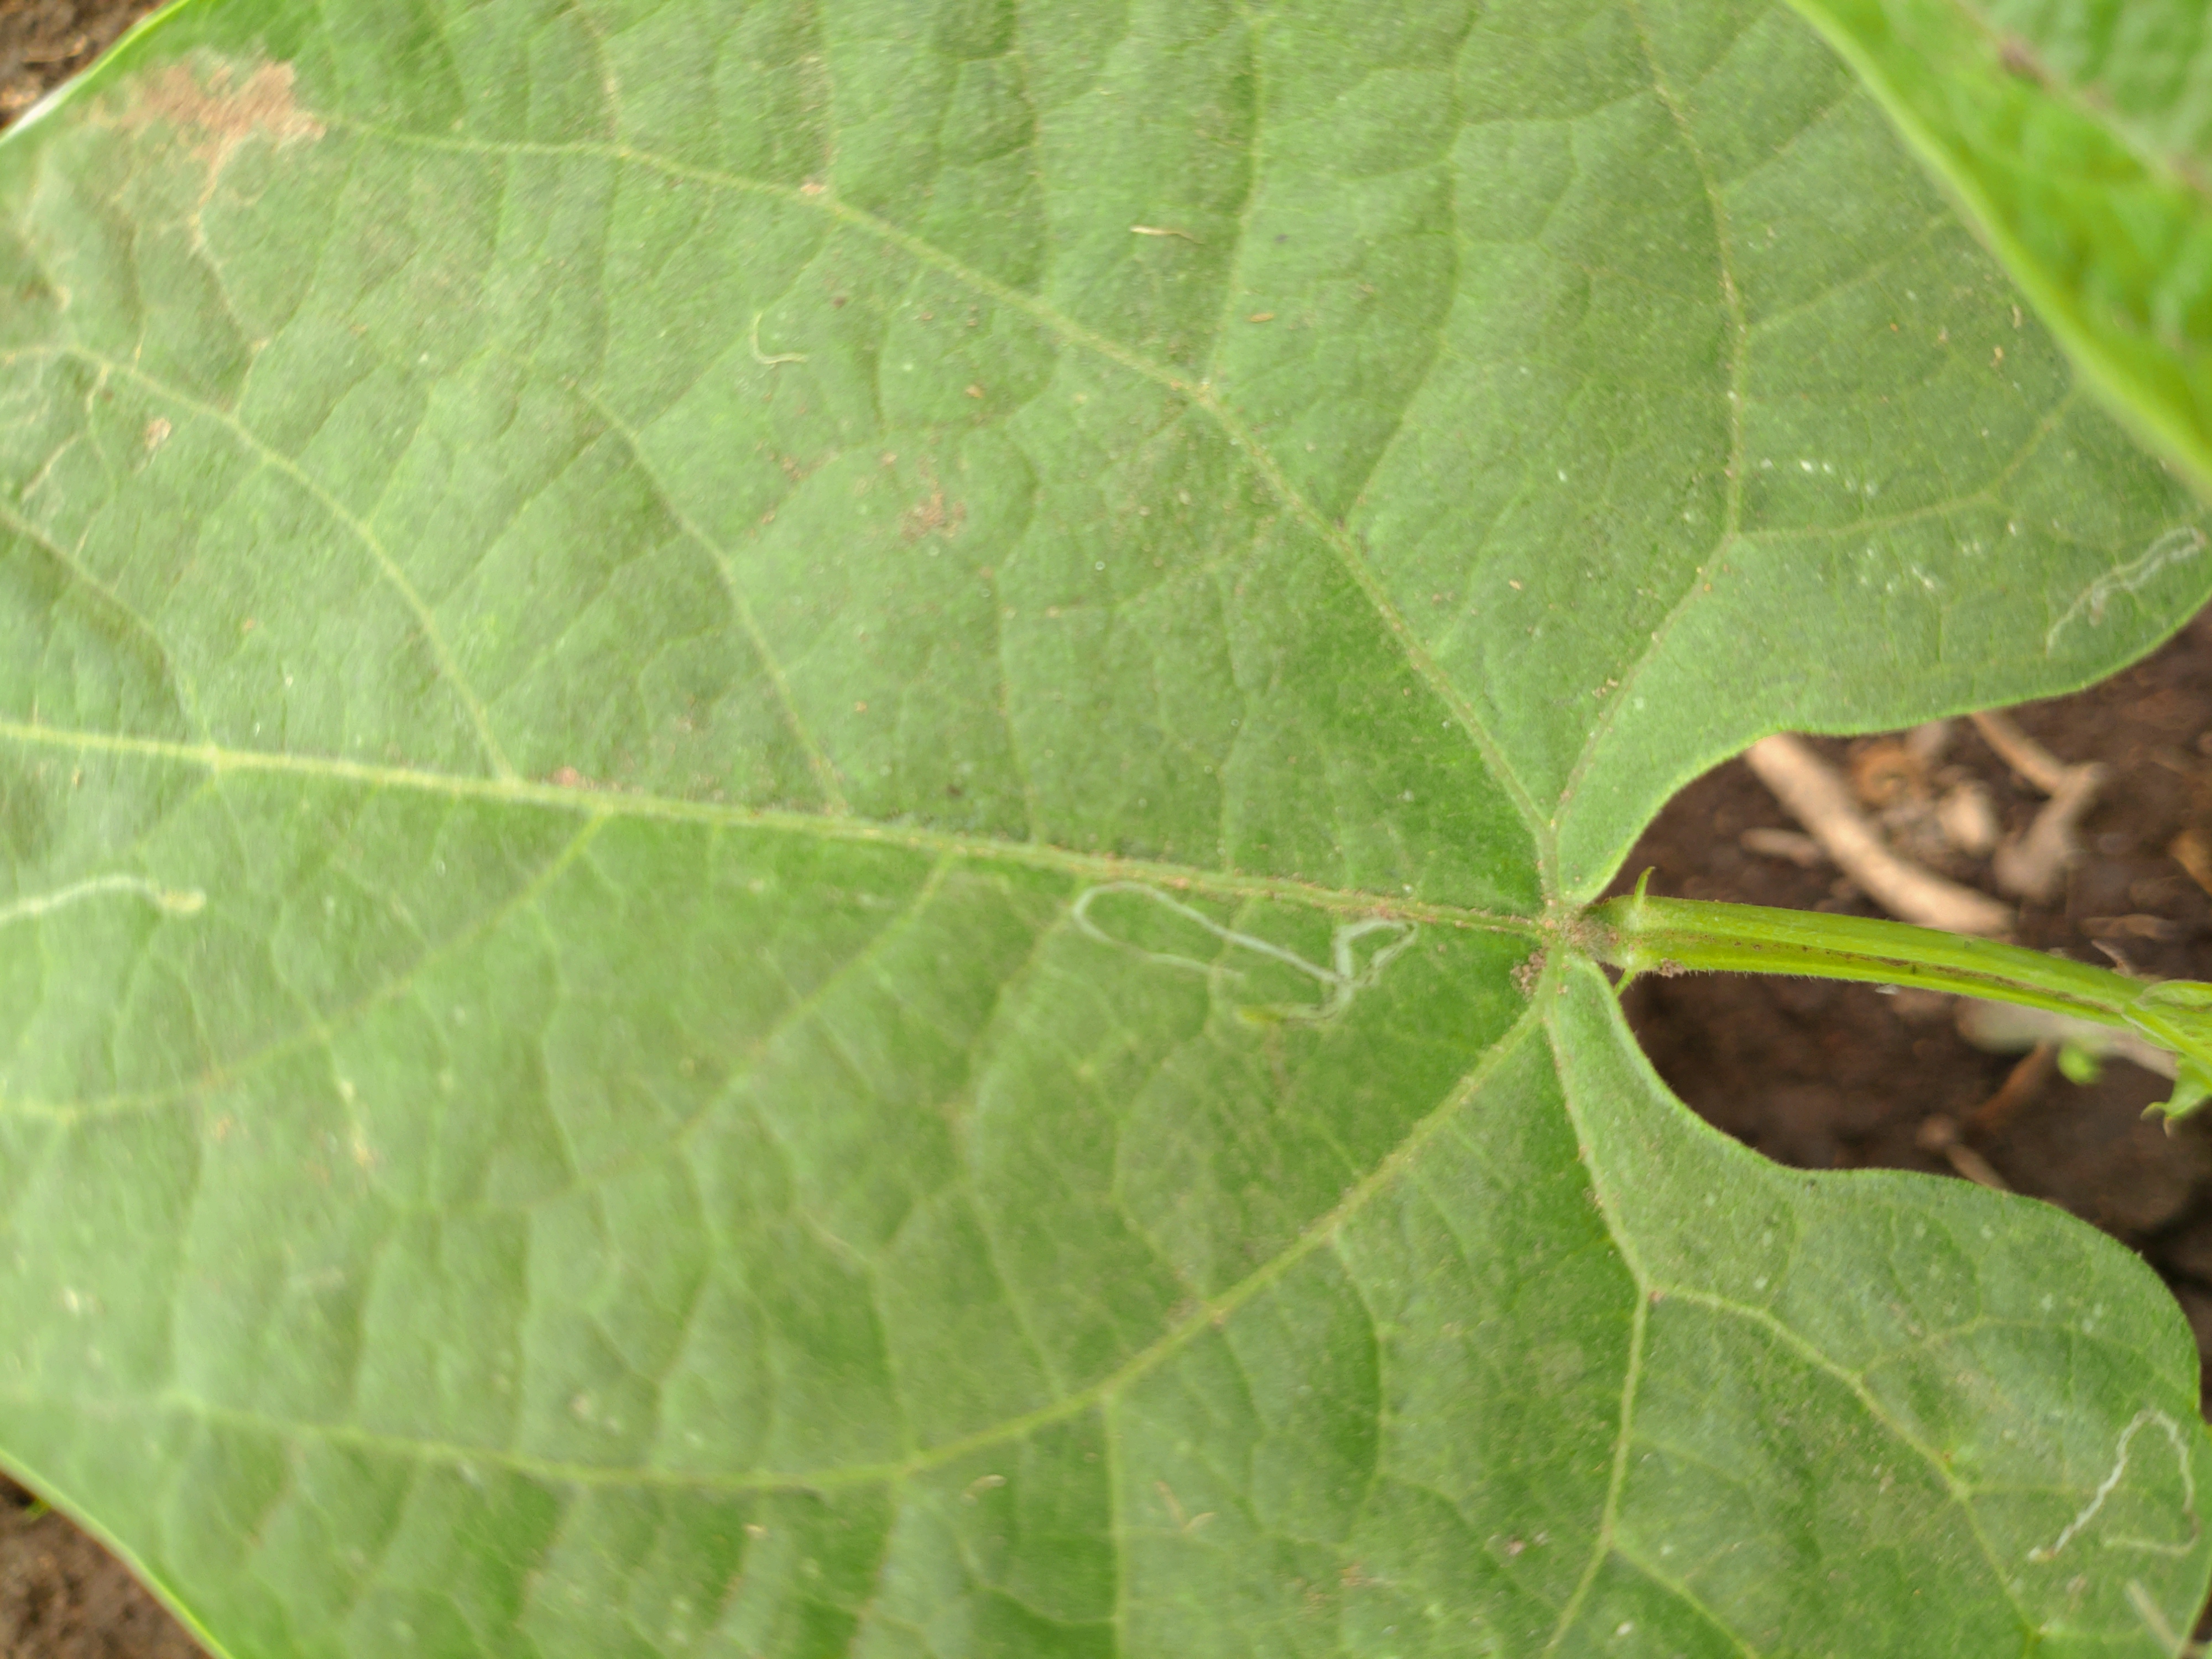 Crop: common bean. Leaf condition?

healthy
